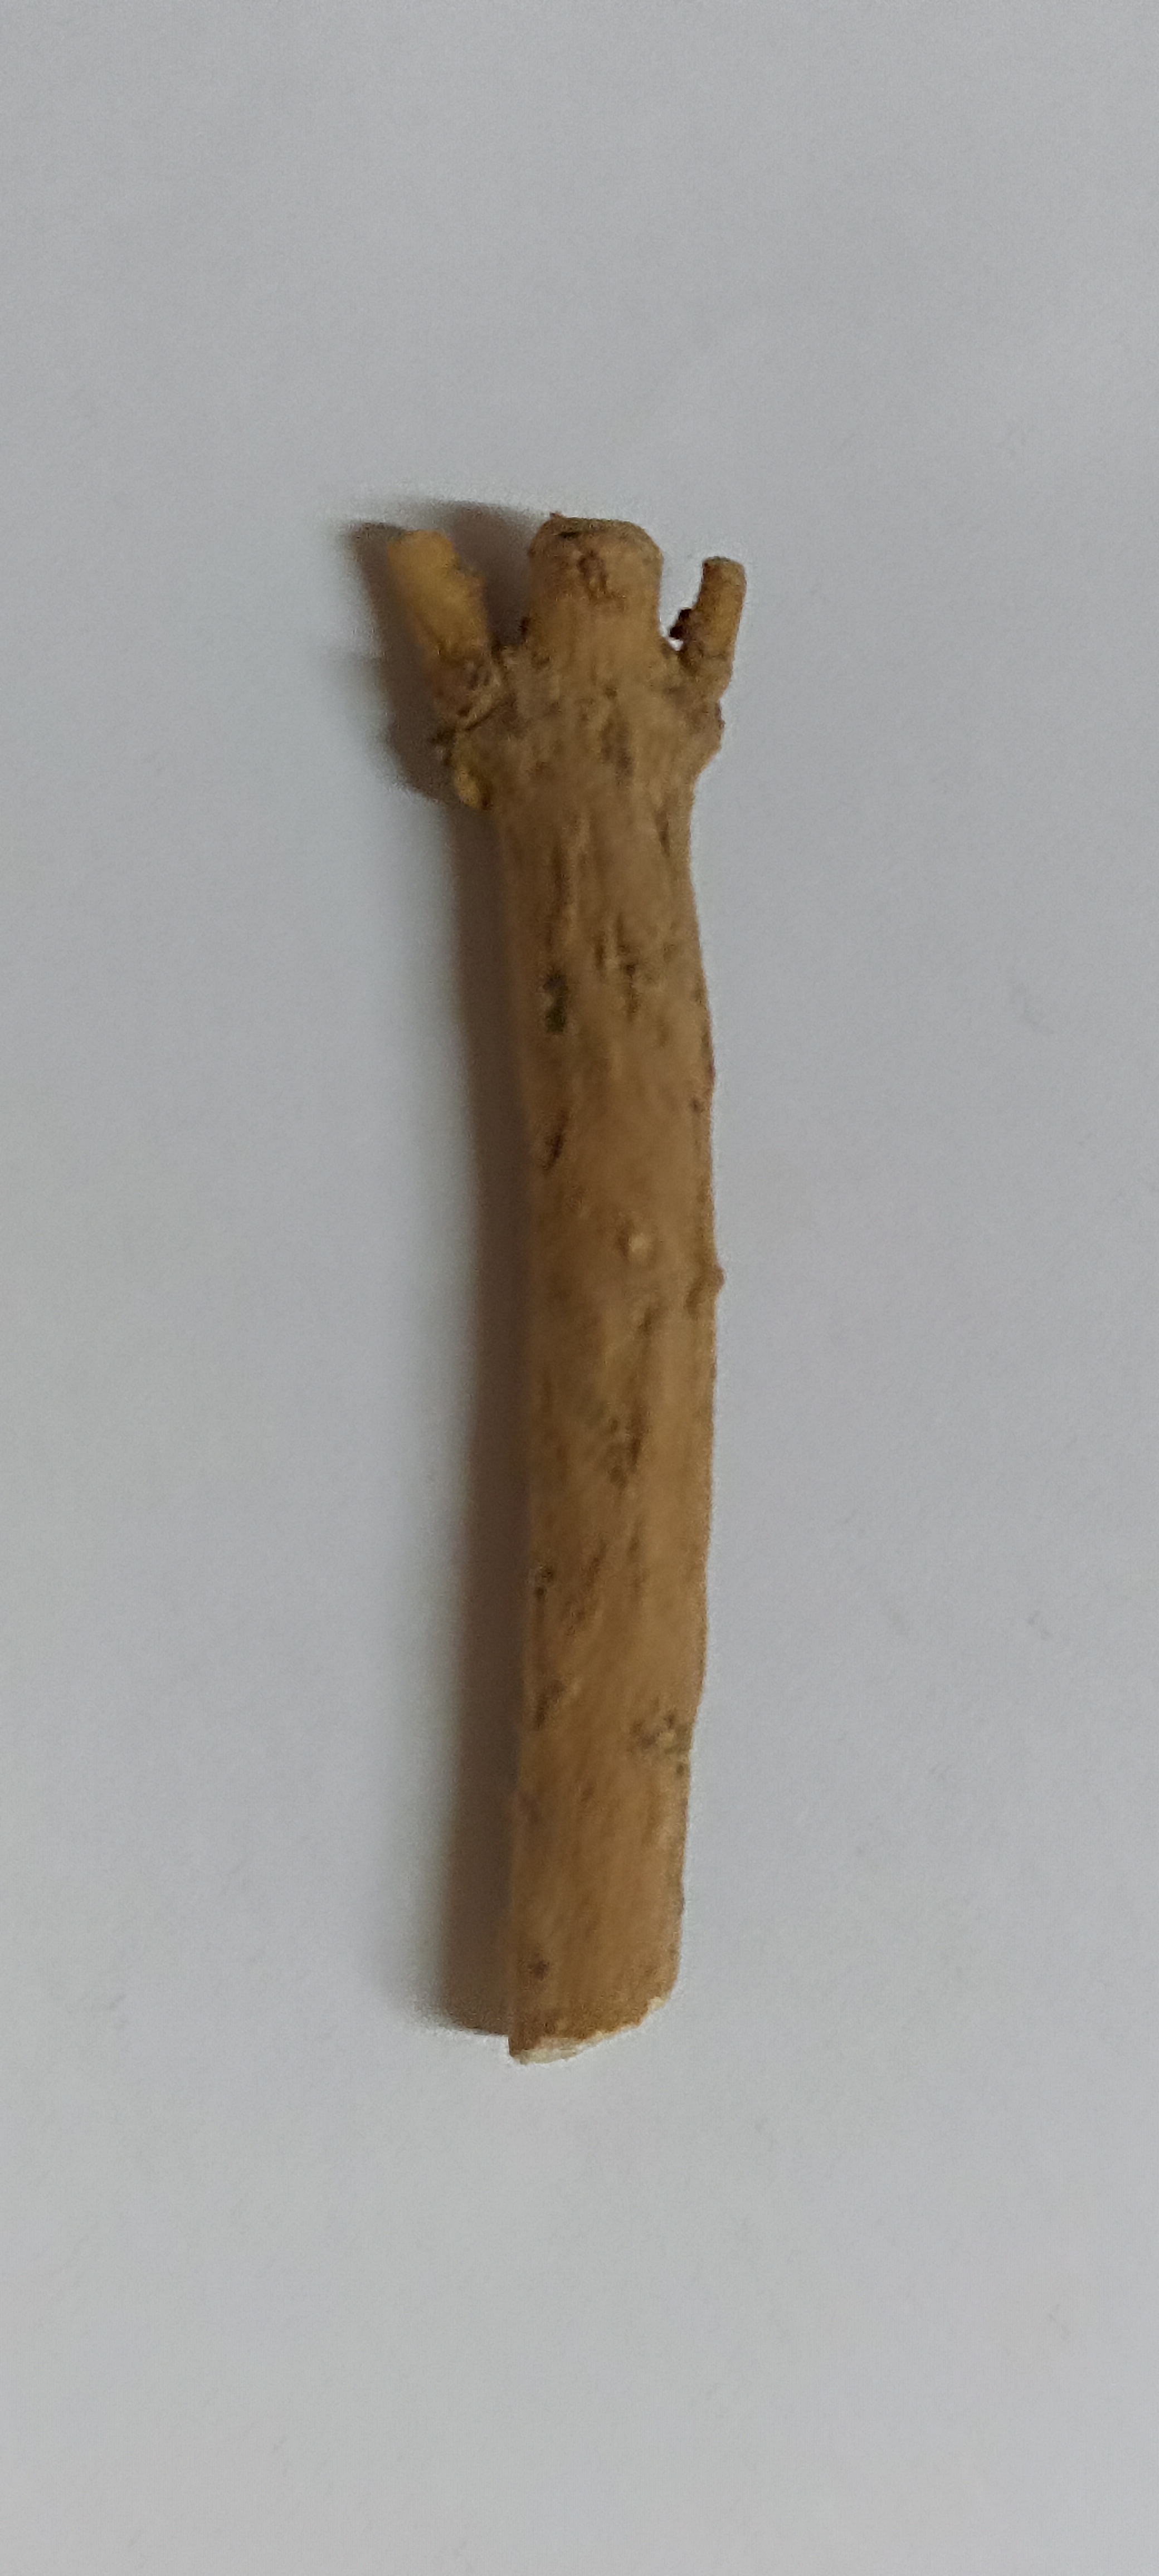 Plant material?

ashwagandha
